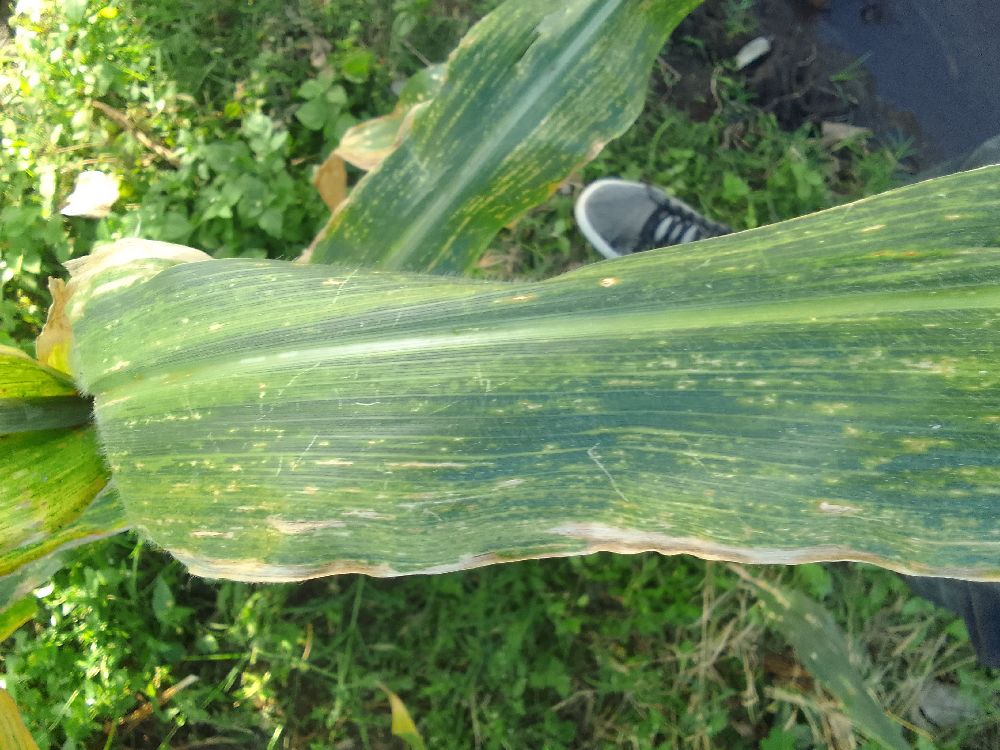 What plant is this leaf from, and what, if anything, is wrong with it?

maize, maize lethal necrosis
